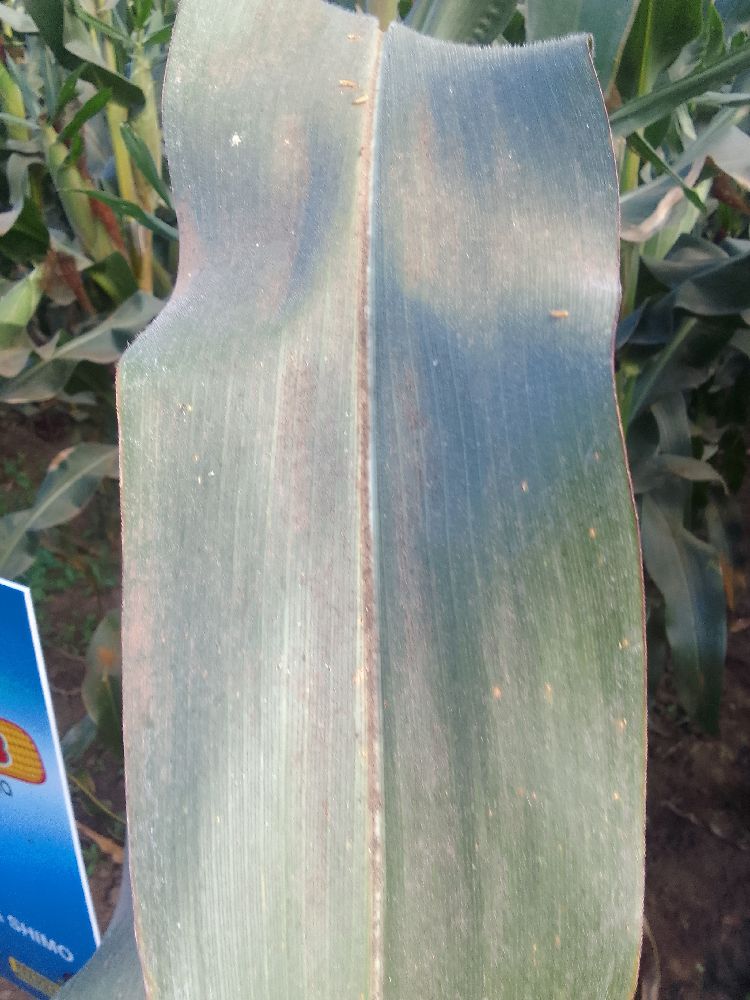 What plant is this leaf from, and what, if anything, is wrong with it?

maize, healthy
